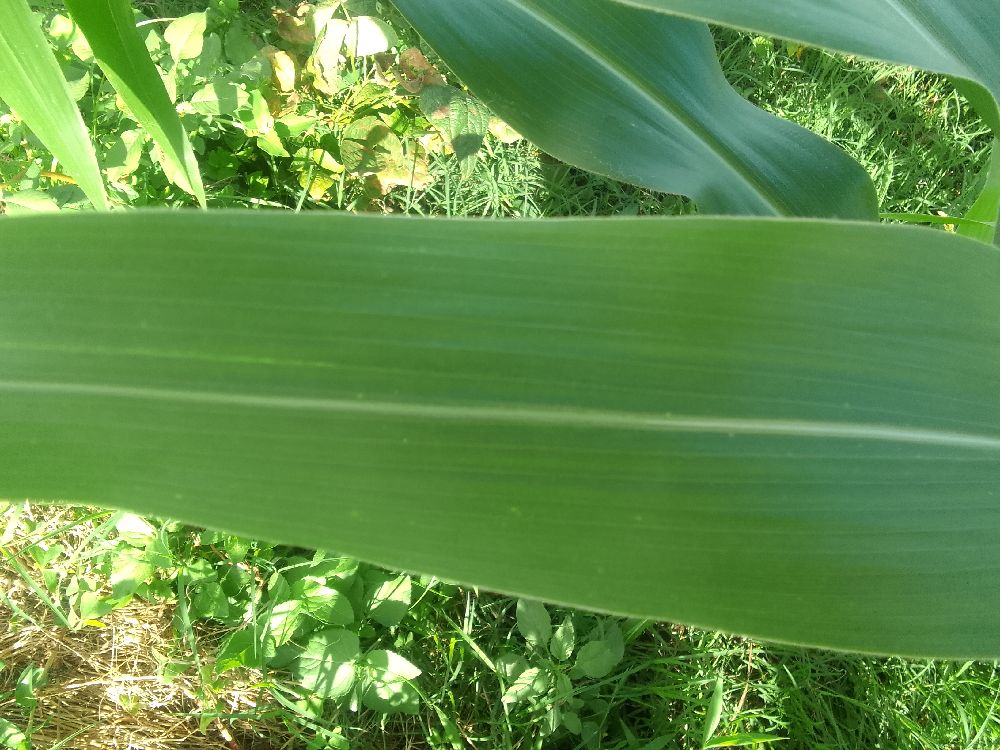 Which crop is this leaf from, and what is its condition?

maize, healthy
